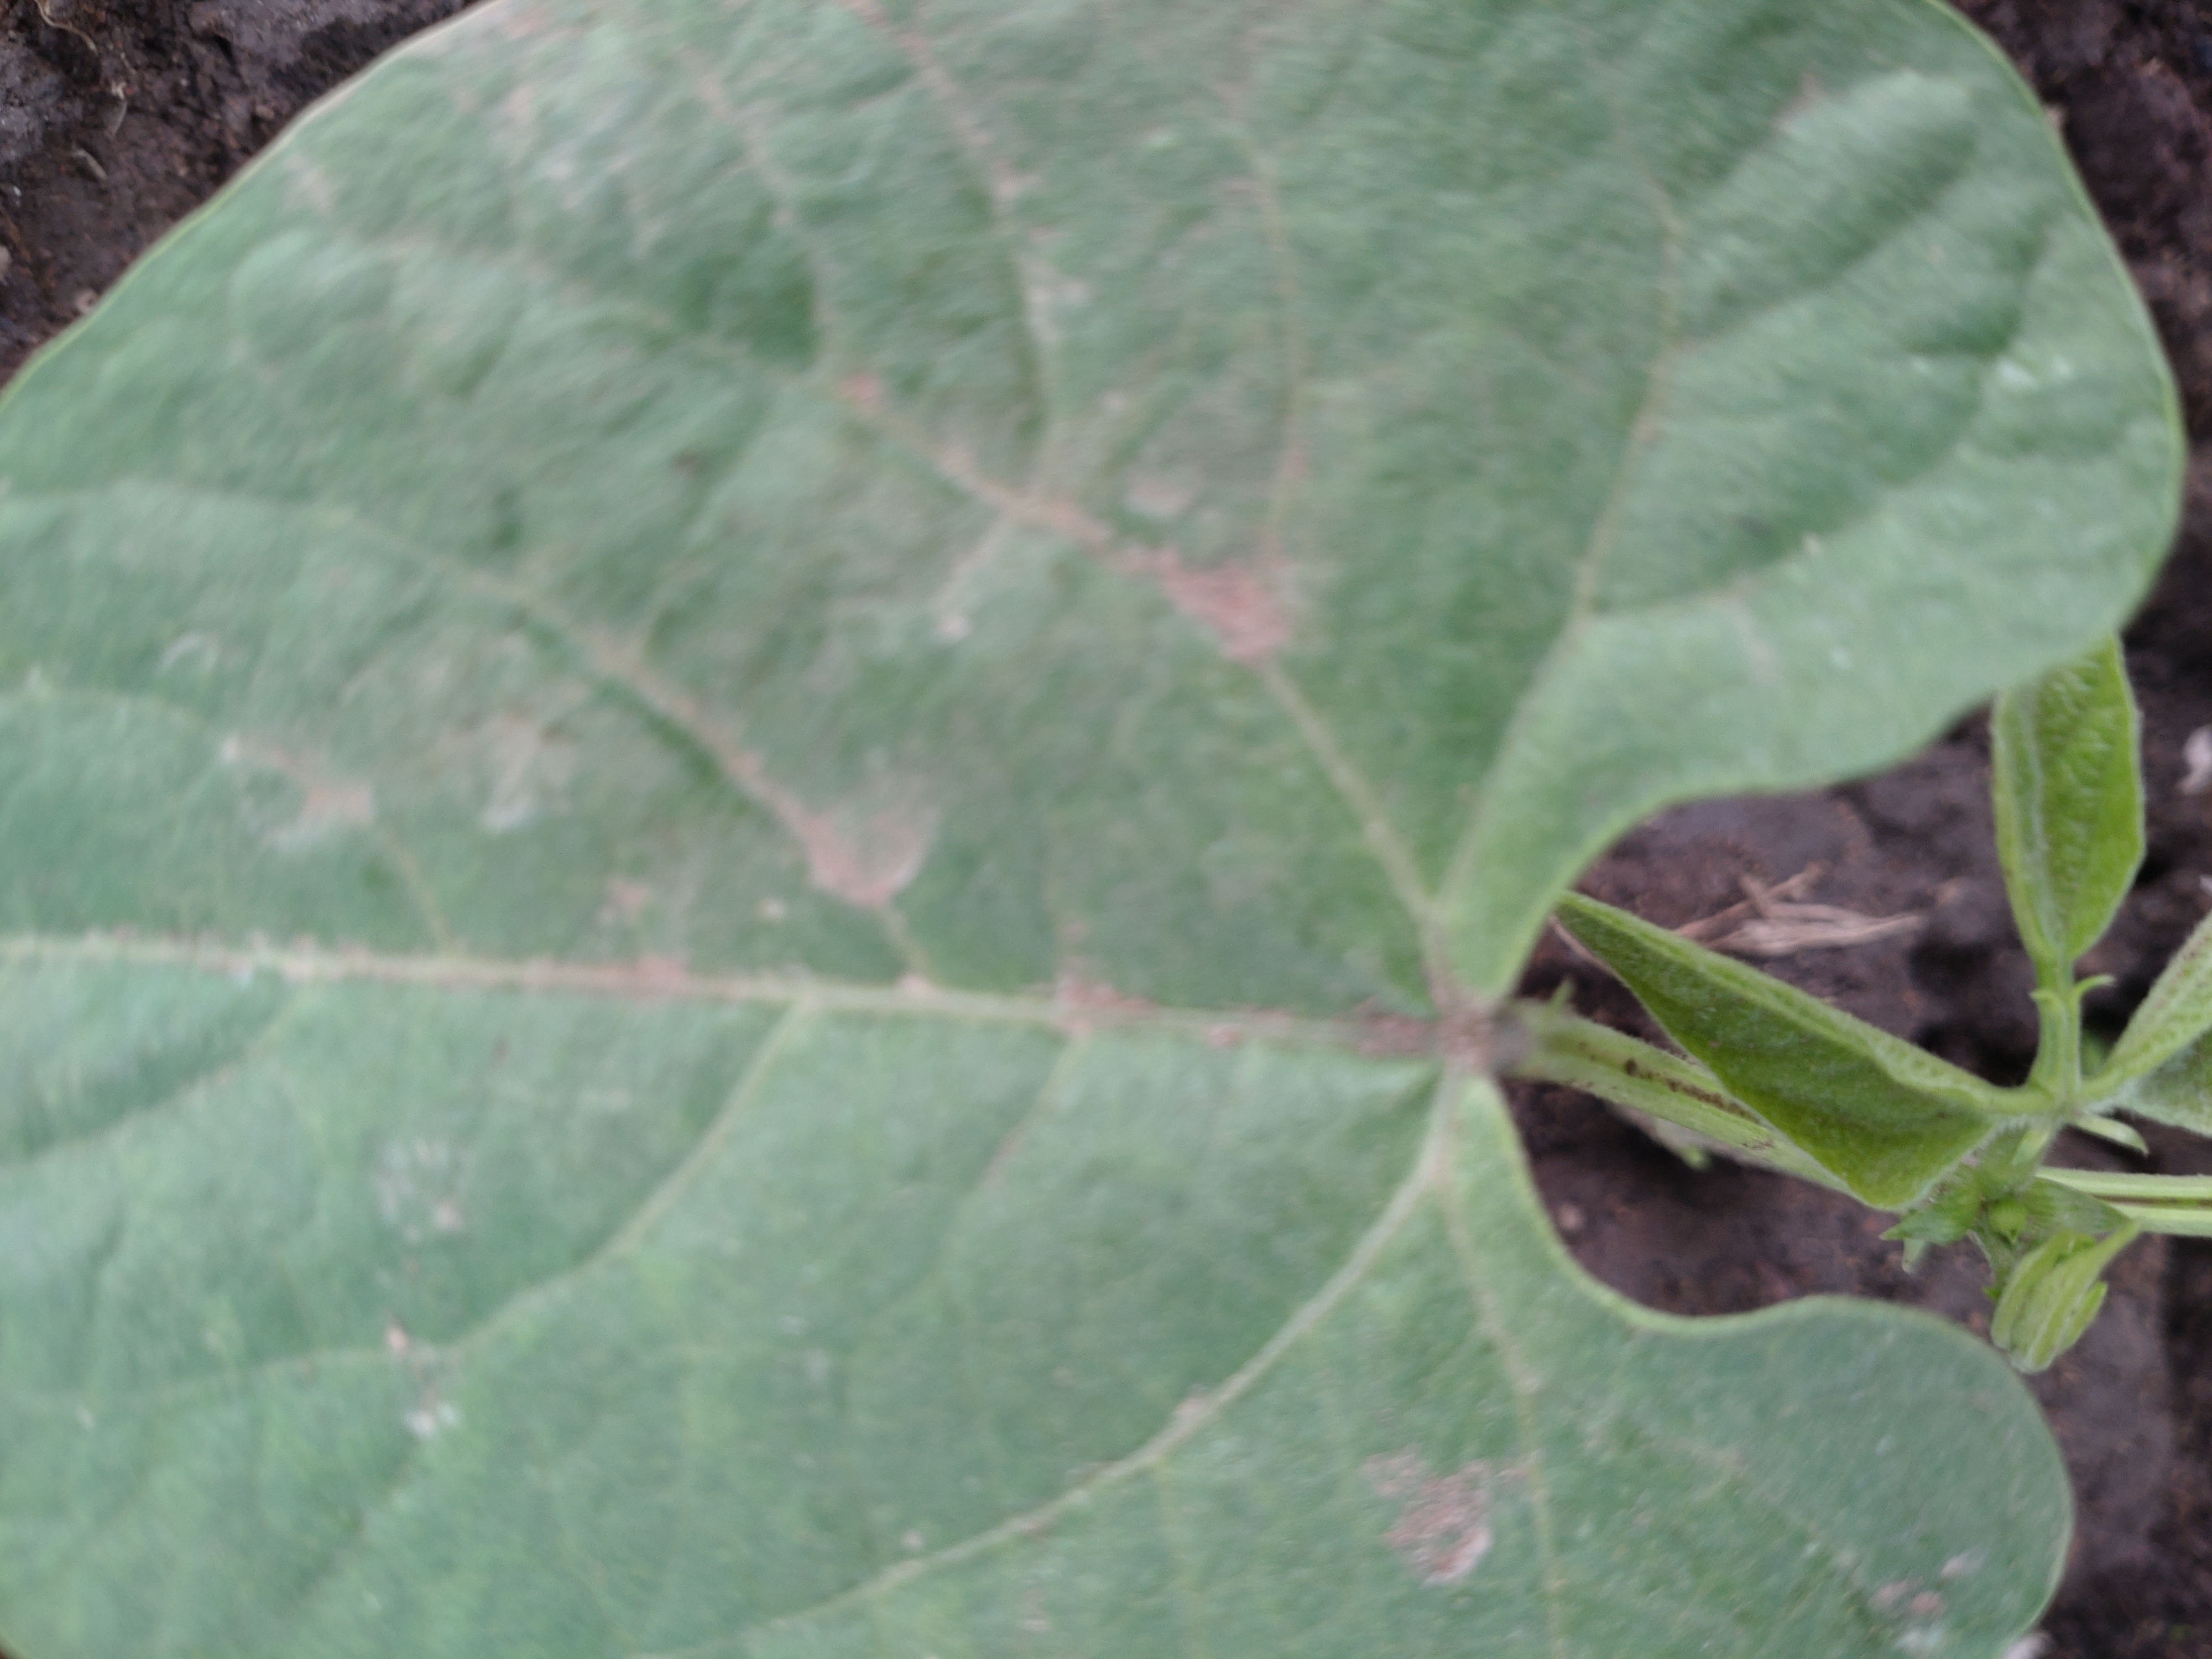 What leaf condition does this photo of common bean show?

healthy
